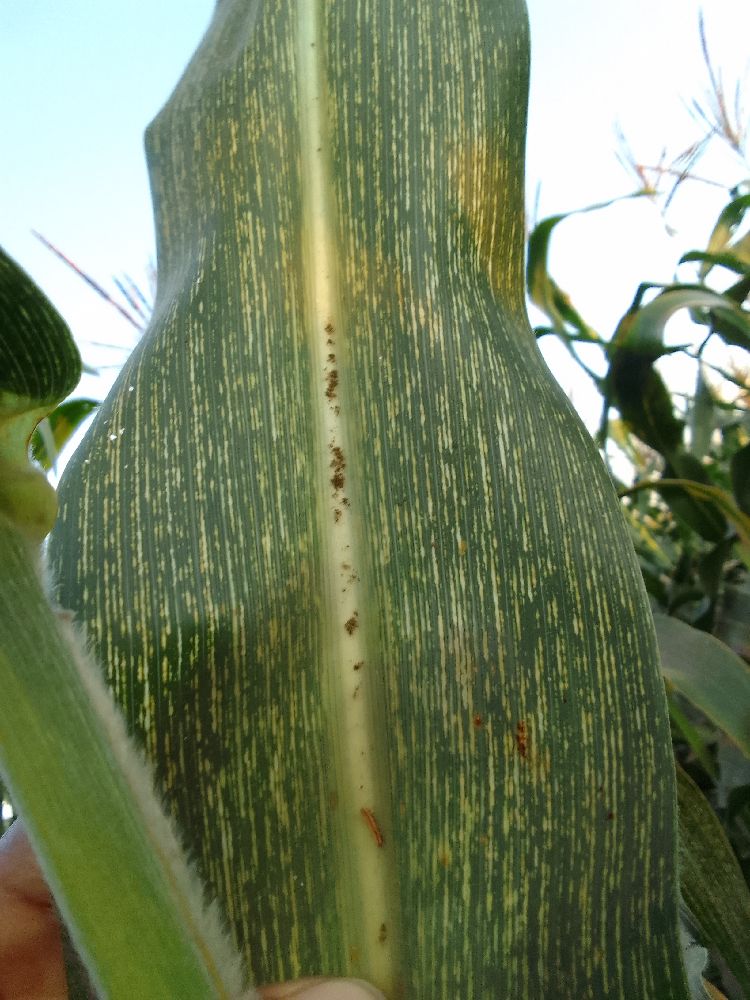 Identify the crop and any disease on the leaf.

maize, maize streak virus
